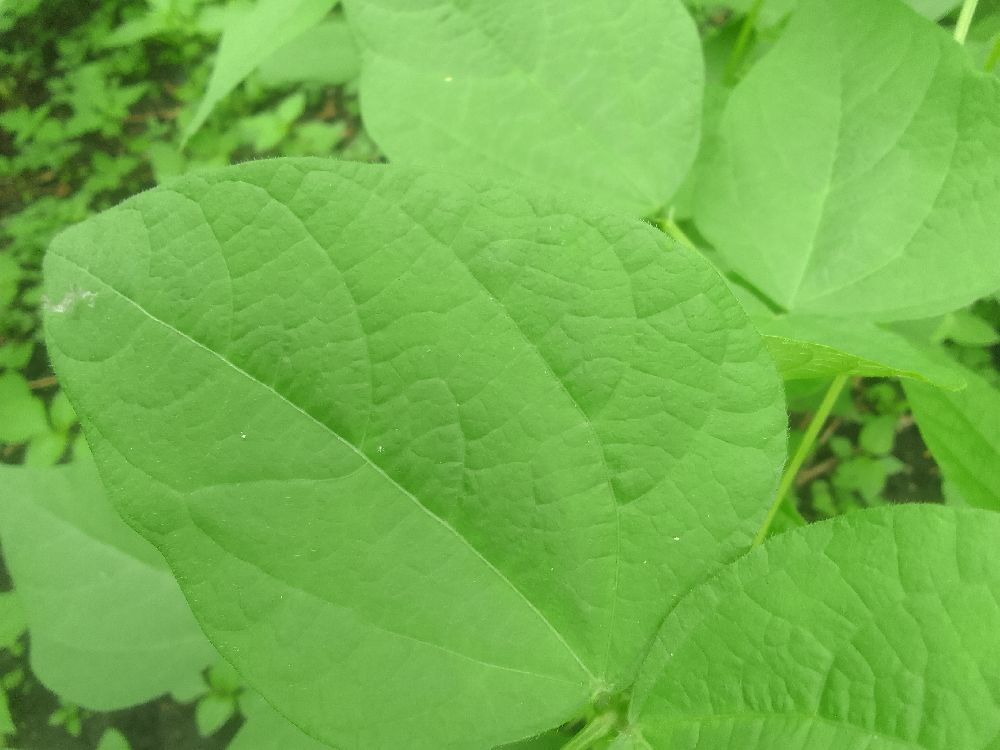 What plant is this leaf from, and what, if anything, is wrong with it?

common bean, healthy
